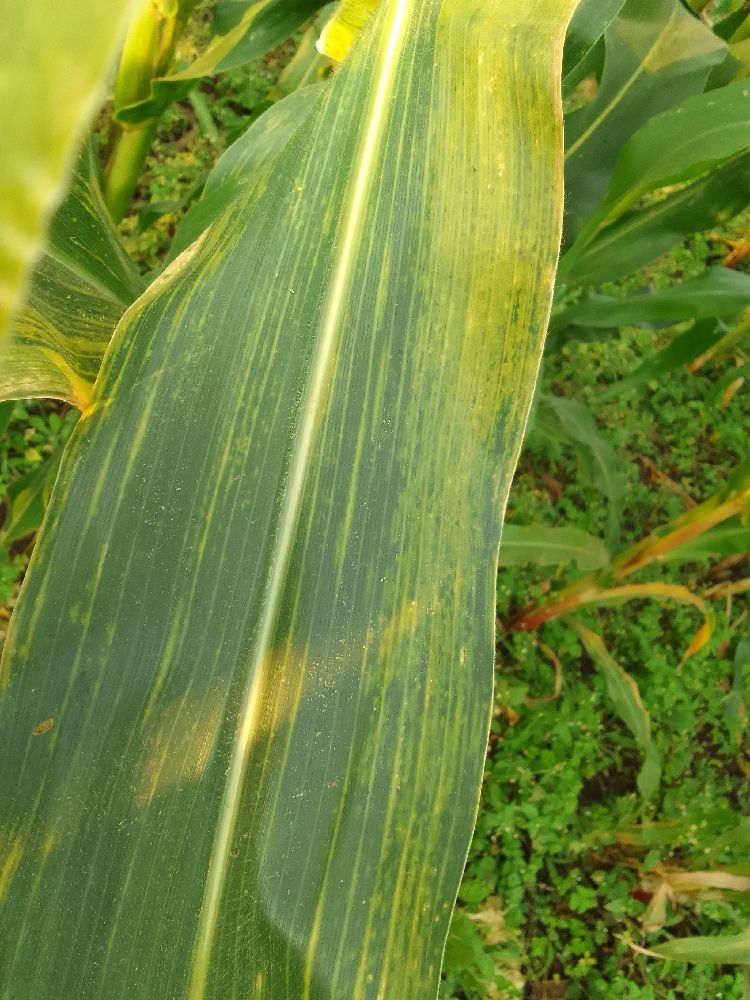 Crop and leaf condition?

maize, maize lethal necrosis
